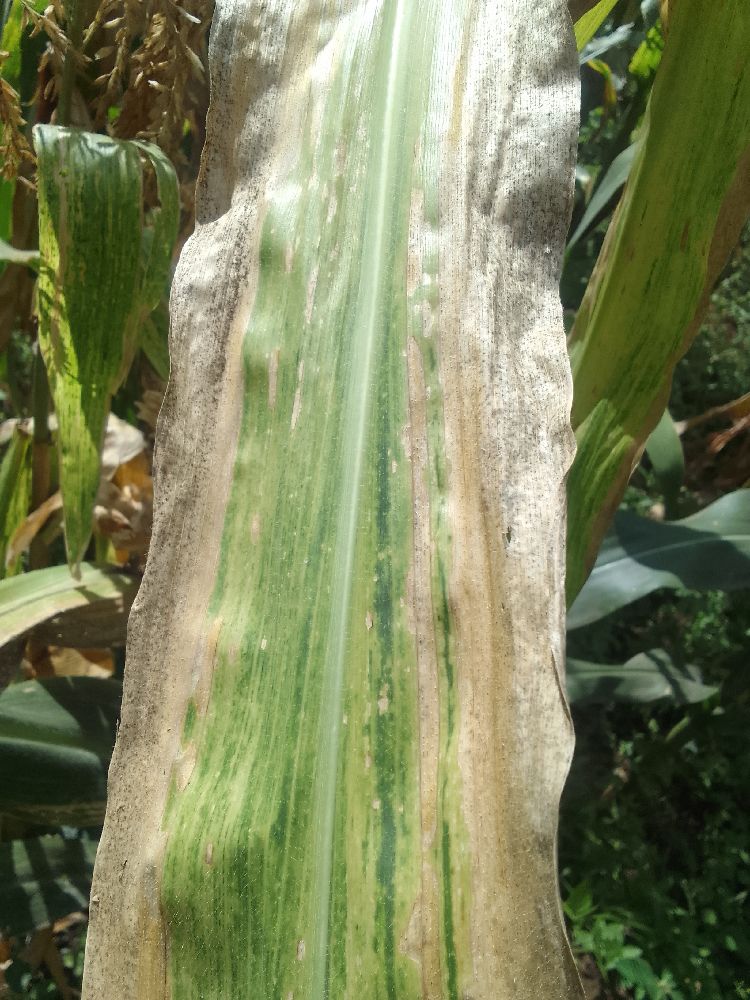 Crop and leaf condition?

maize, maize lethal necrosis
